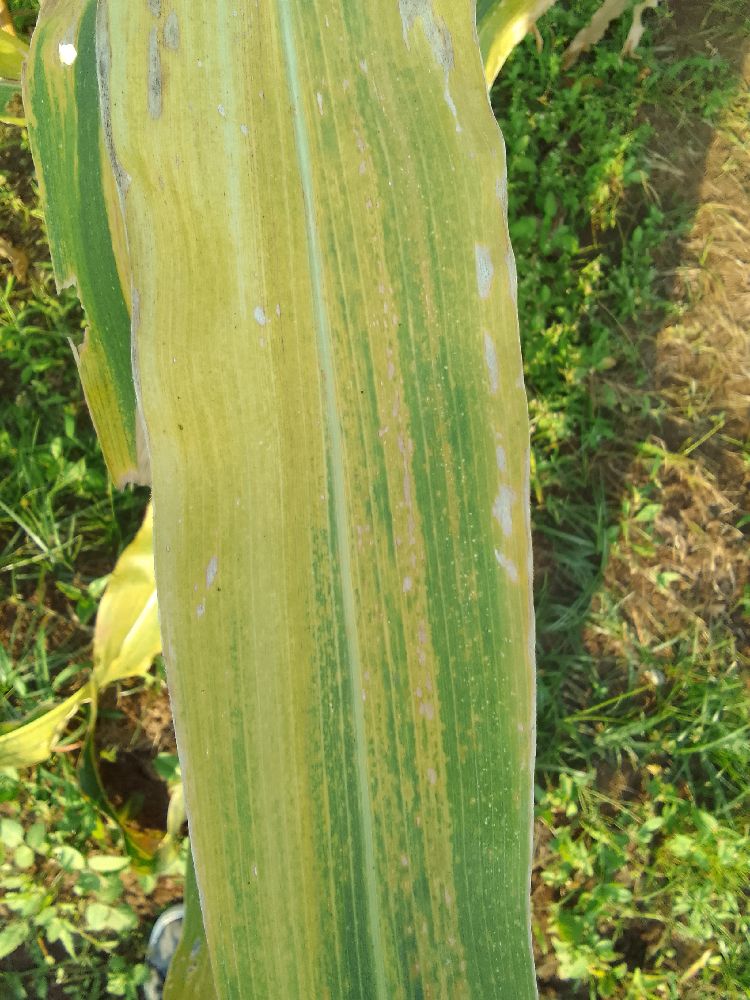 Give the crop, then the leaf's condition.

maize, maize lethal necrosis
